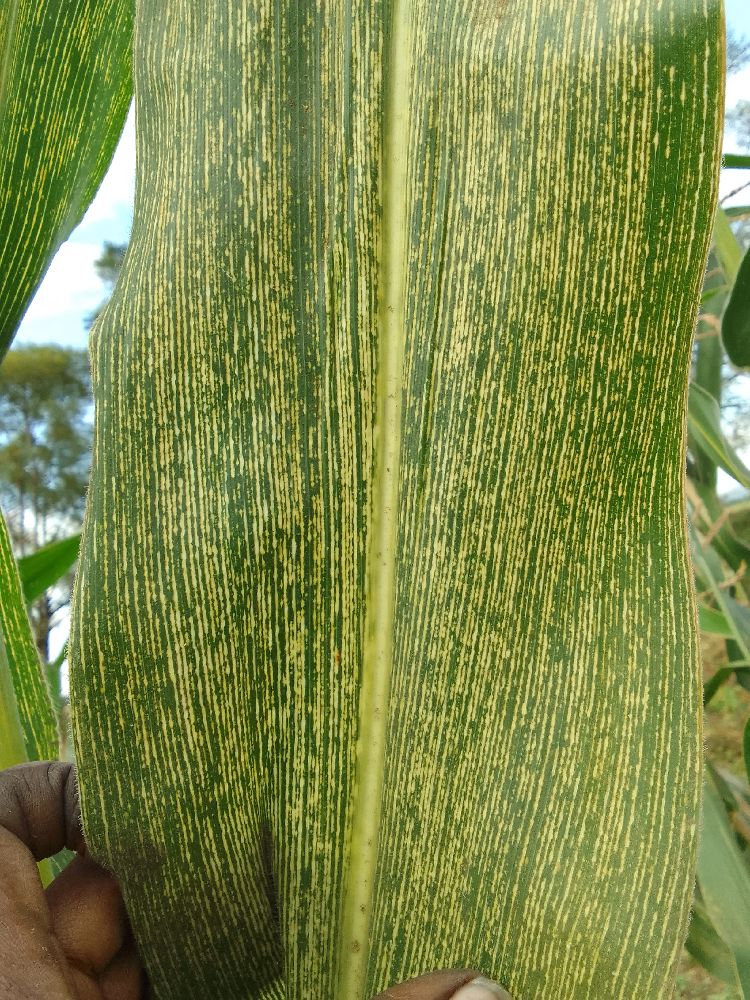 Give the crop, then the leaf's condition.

maize, maize streak virus
